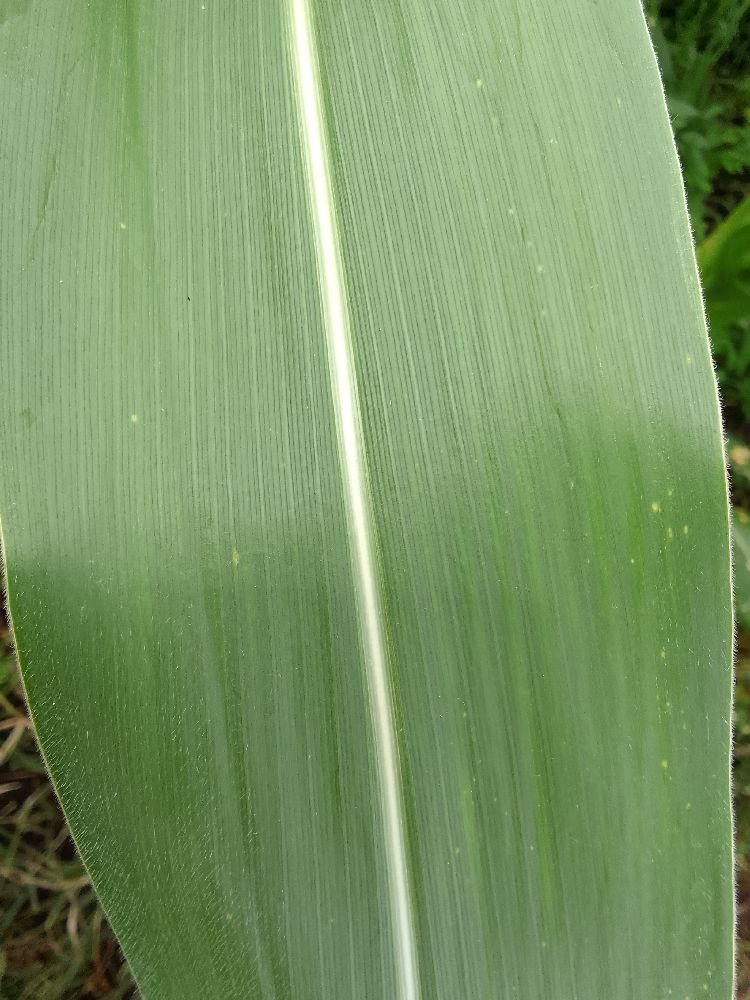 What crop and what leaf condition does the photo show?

maize, healthy
